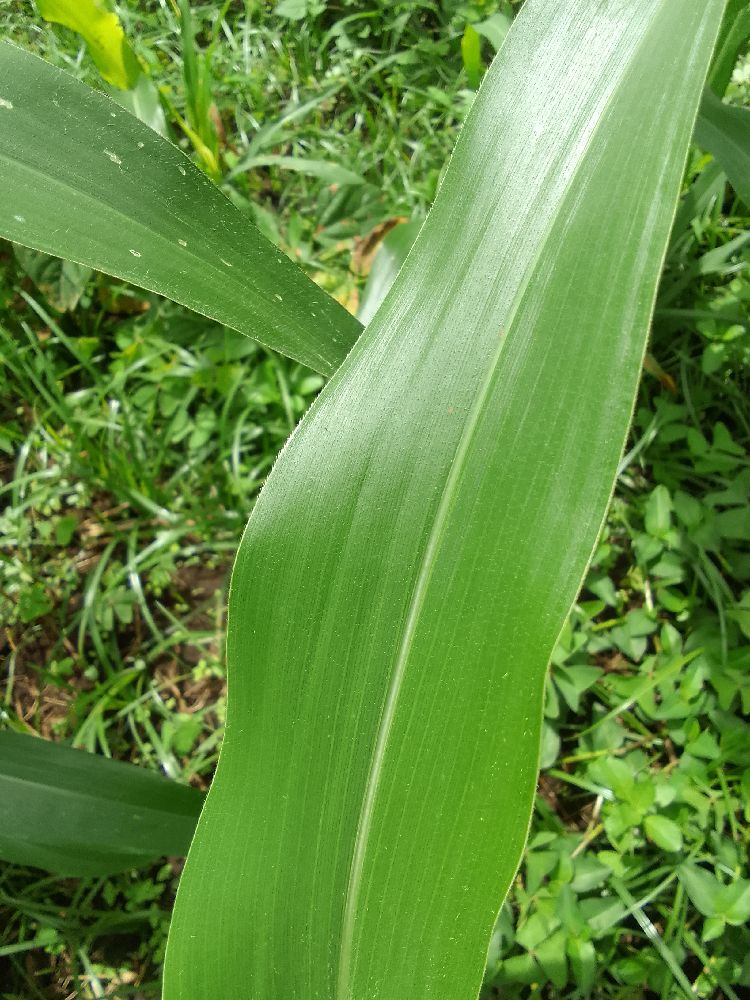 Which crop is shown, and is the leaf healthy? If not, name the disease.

maize, healthy
